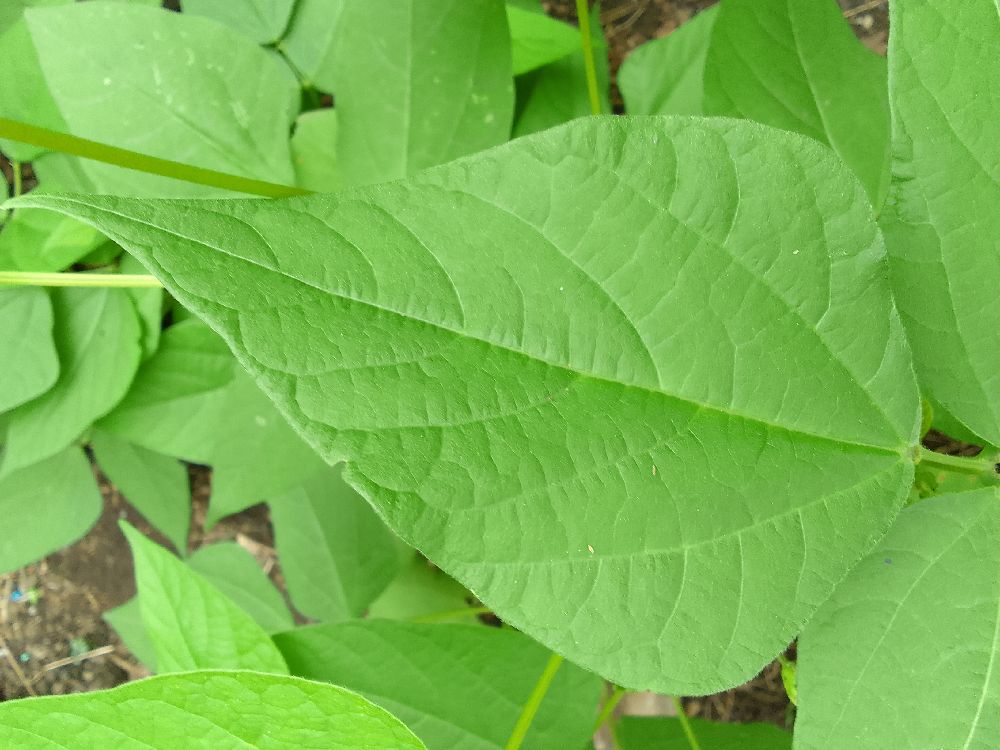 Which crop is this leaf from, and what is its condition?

common bean, healthy
